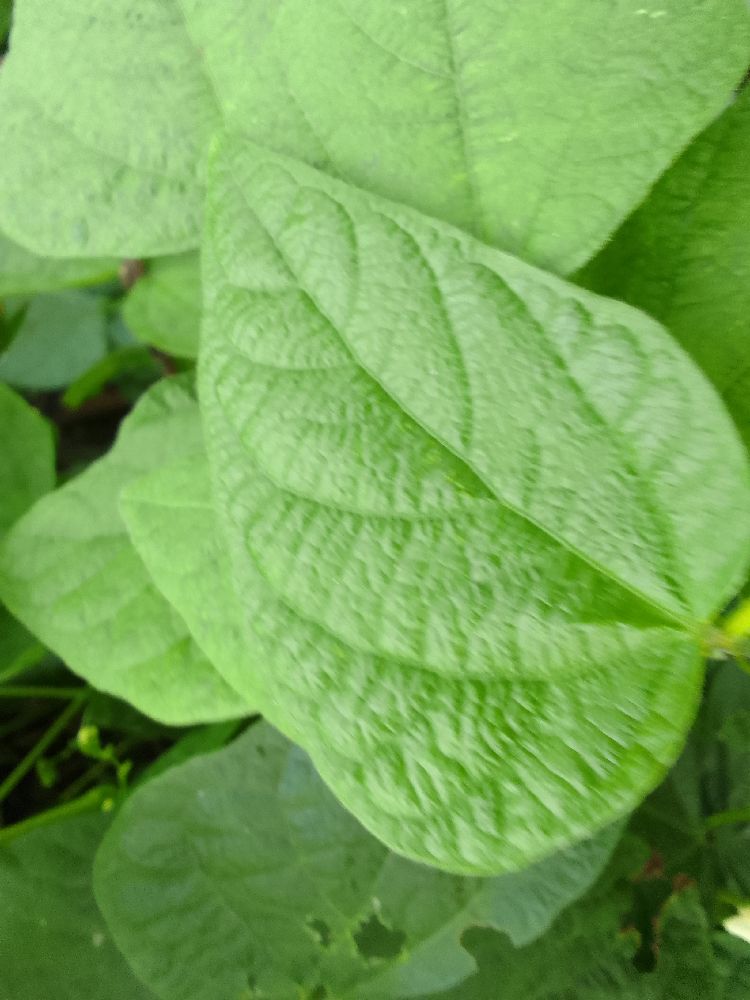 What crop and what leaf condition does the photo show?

common bean, healthy
